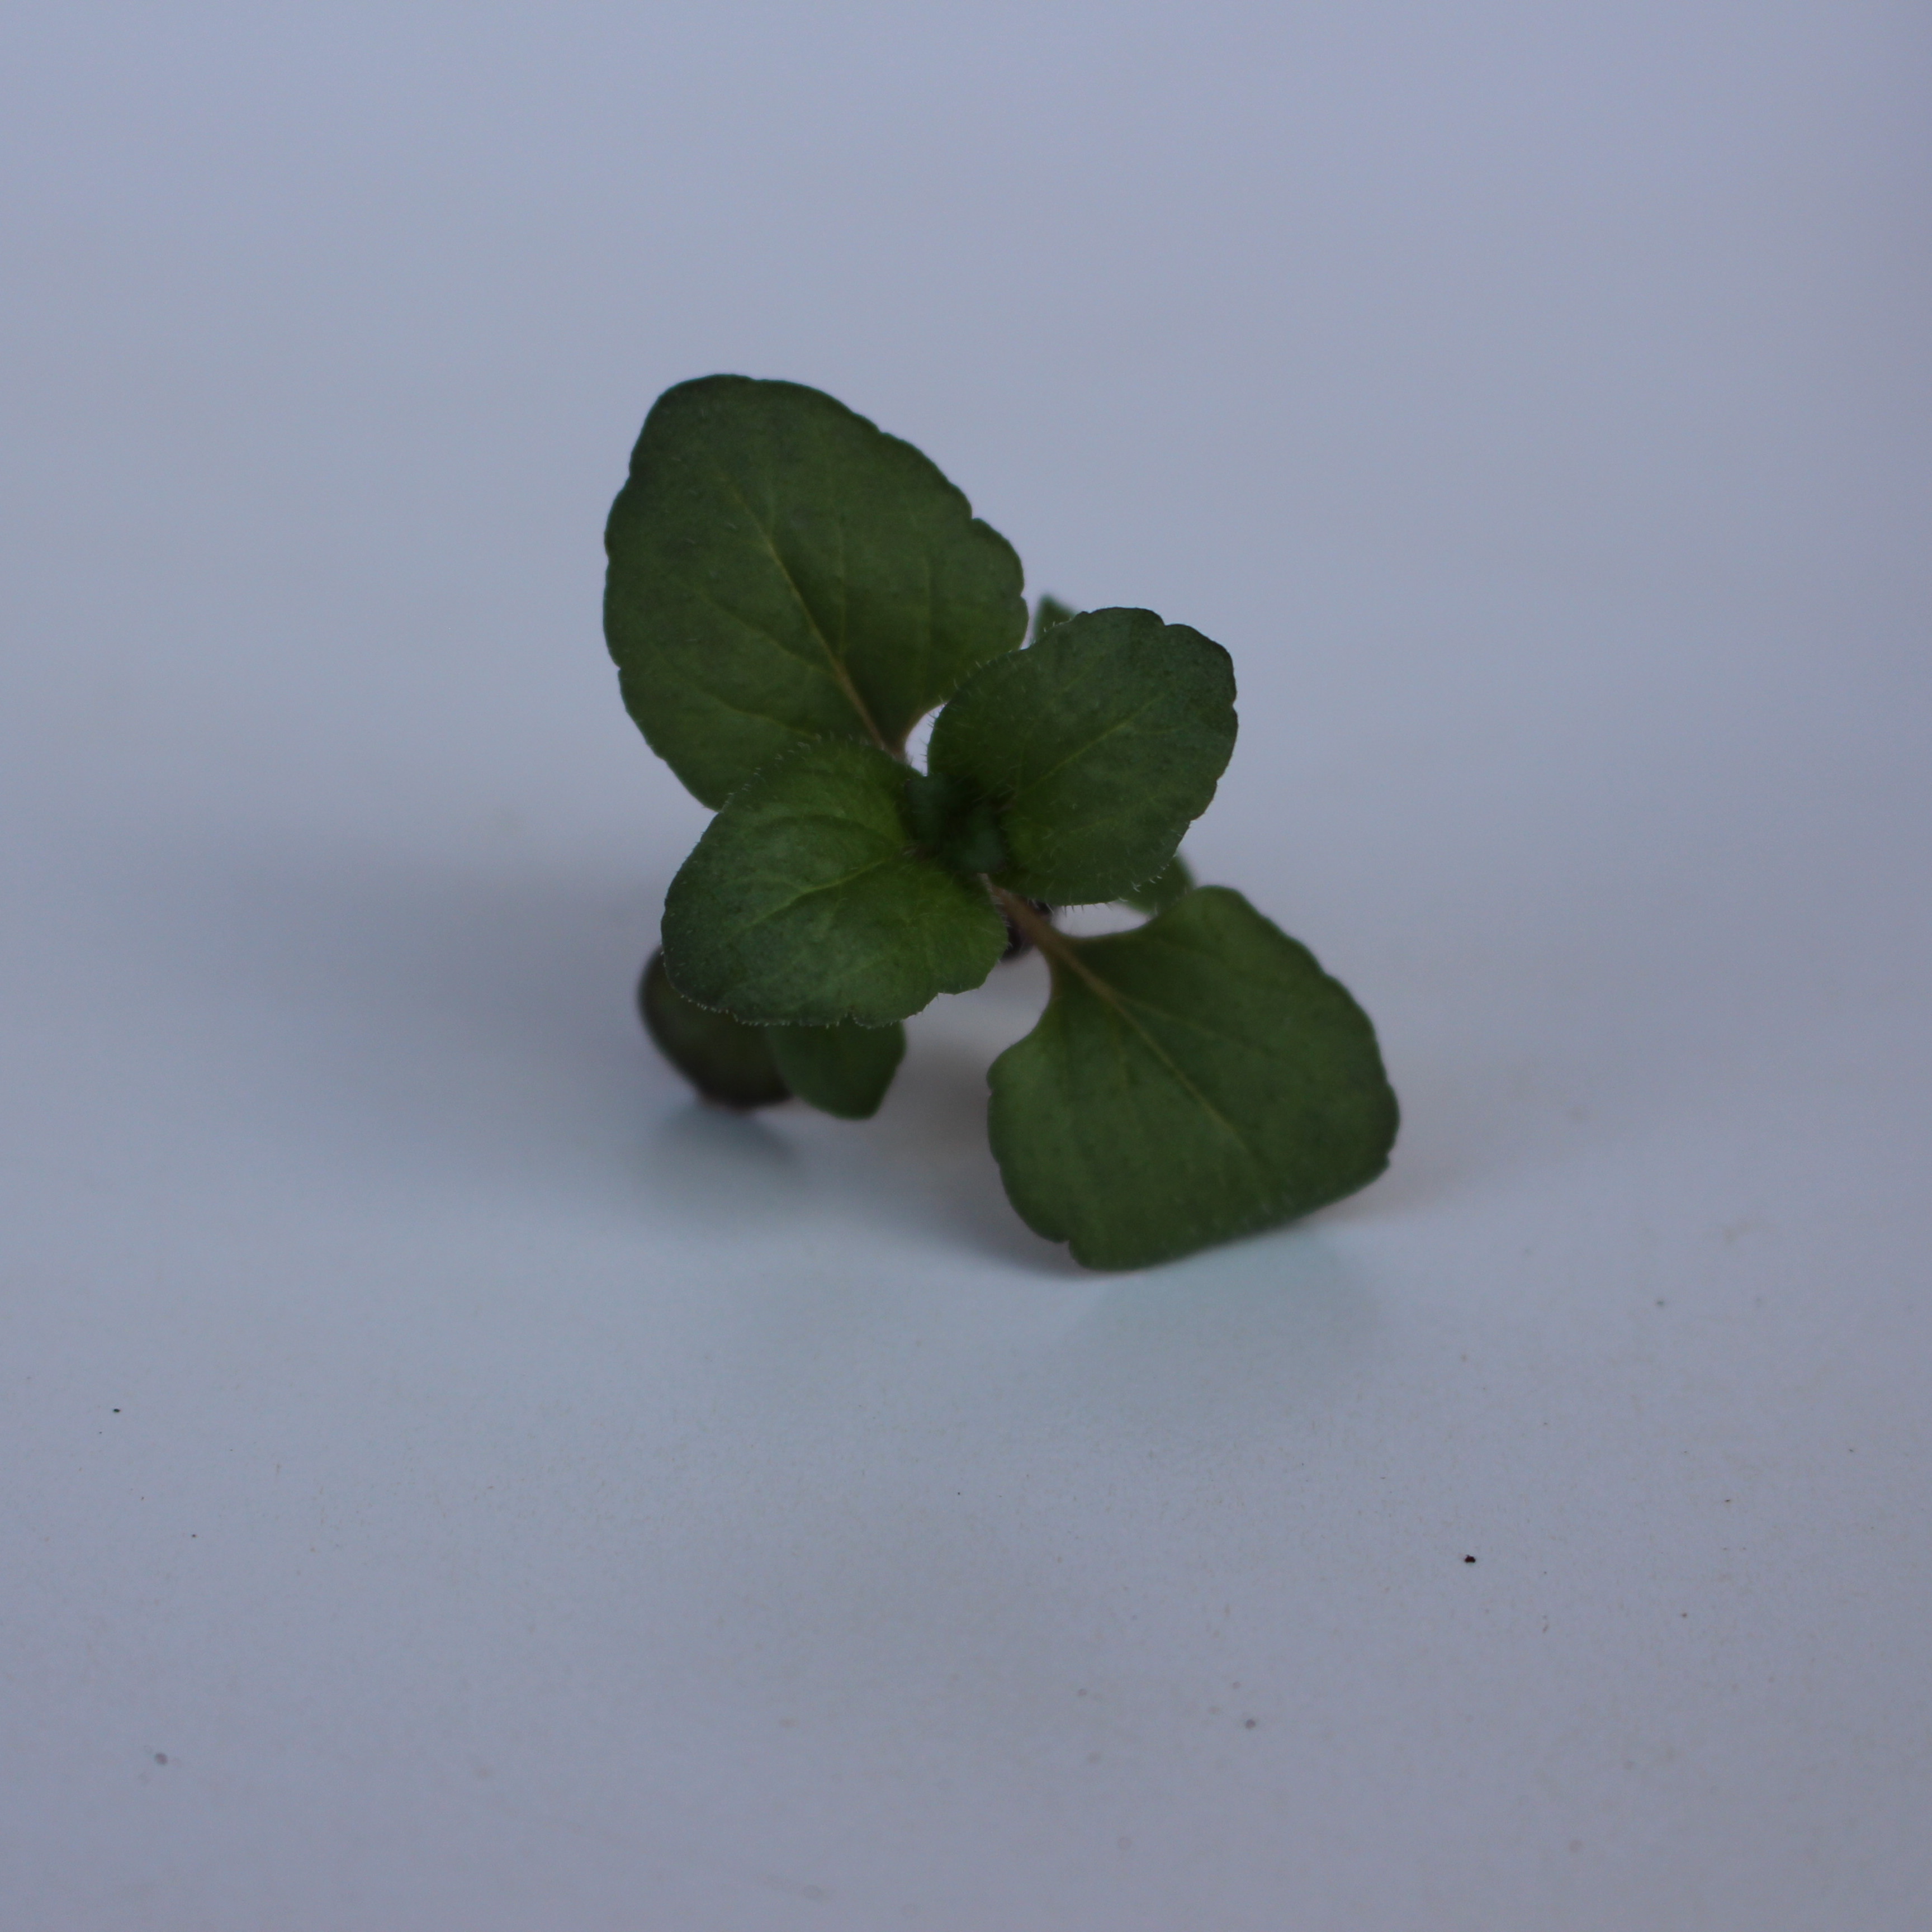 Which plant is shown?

Veronica persica
